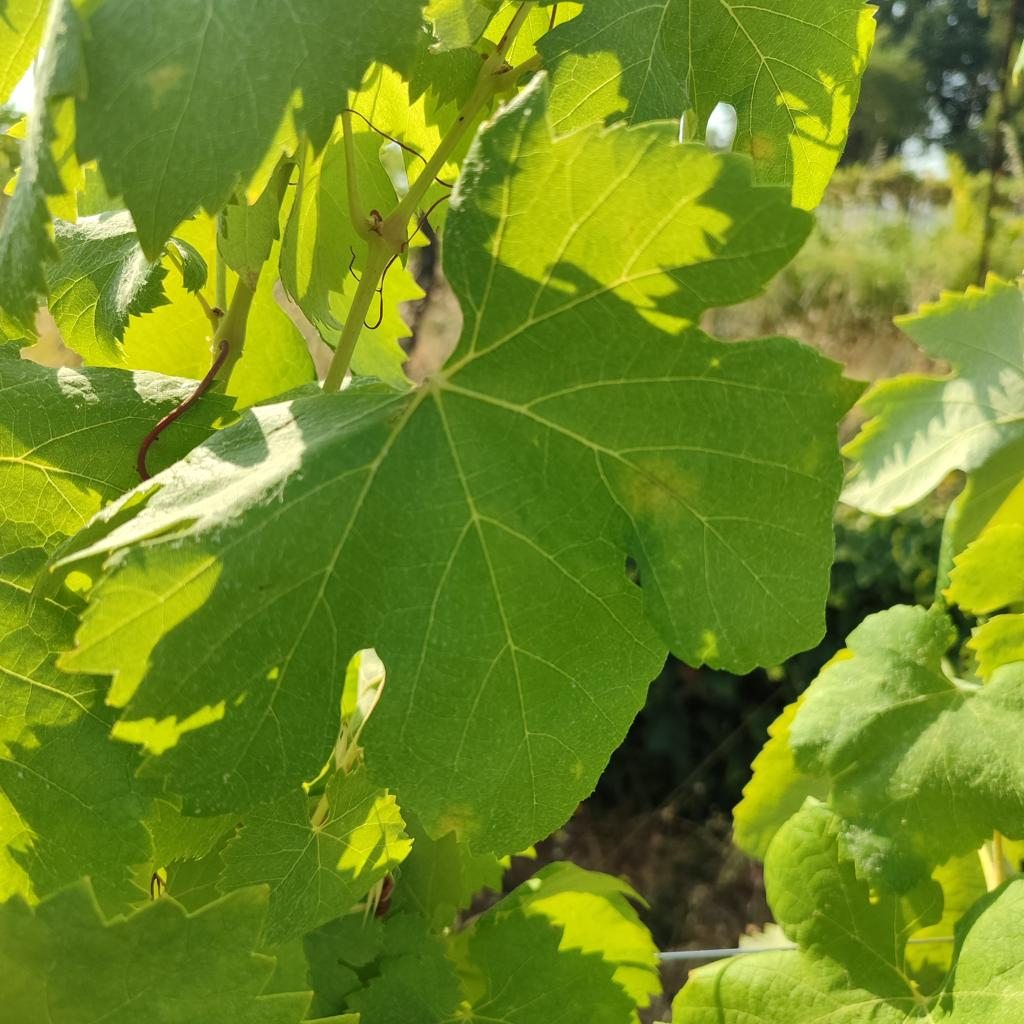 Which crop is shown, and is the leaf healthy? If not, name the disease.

grapevine, healthy
